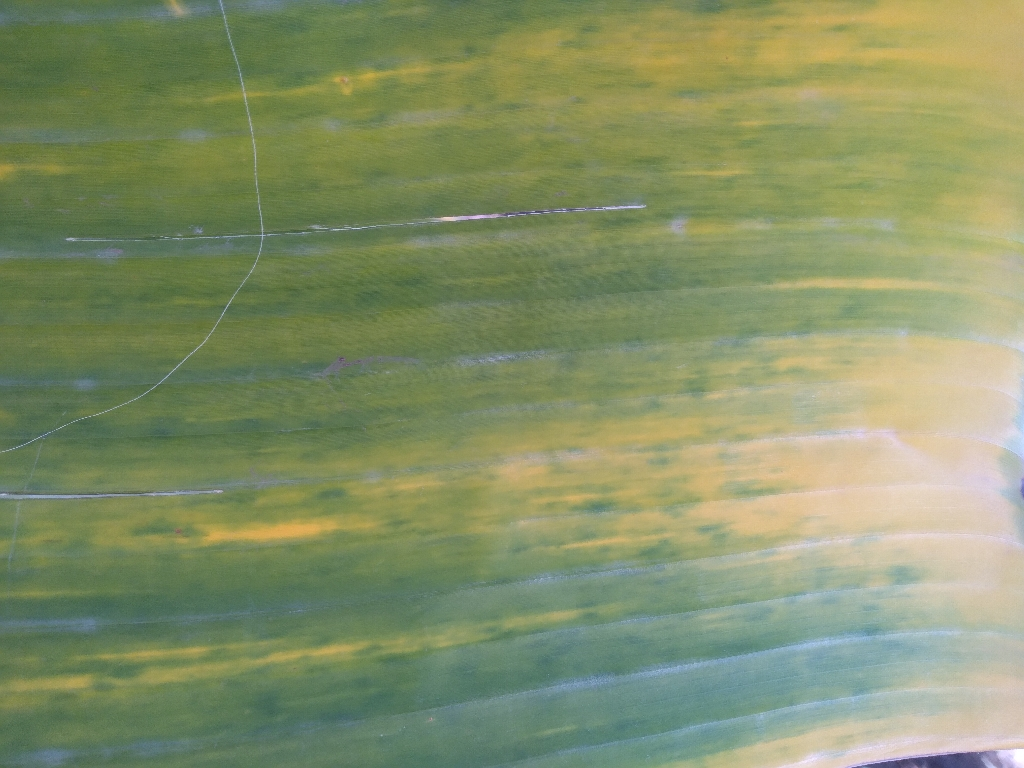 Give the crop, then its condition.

banana, fusarium wilt race 1
